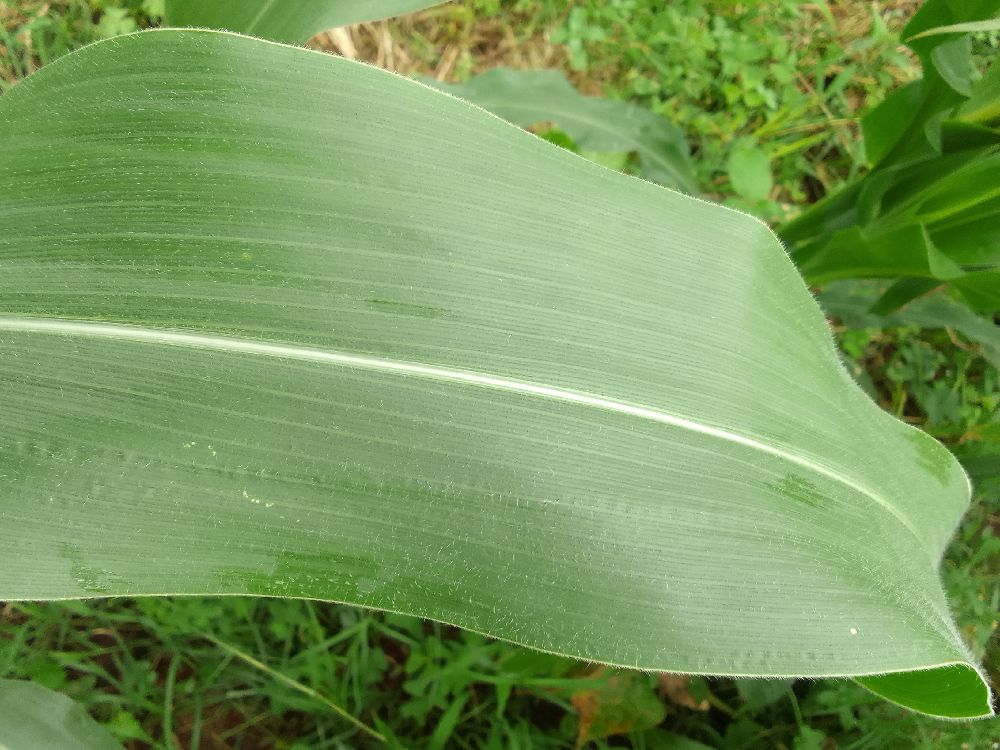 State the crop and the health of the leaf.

maize, healthy
